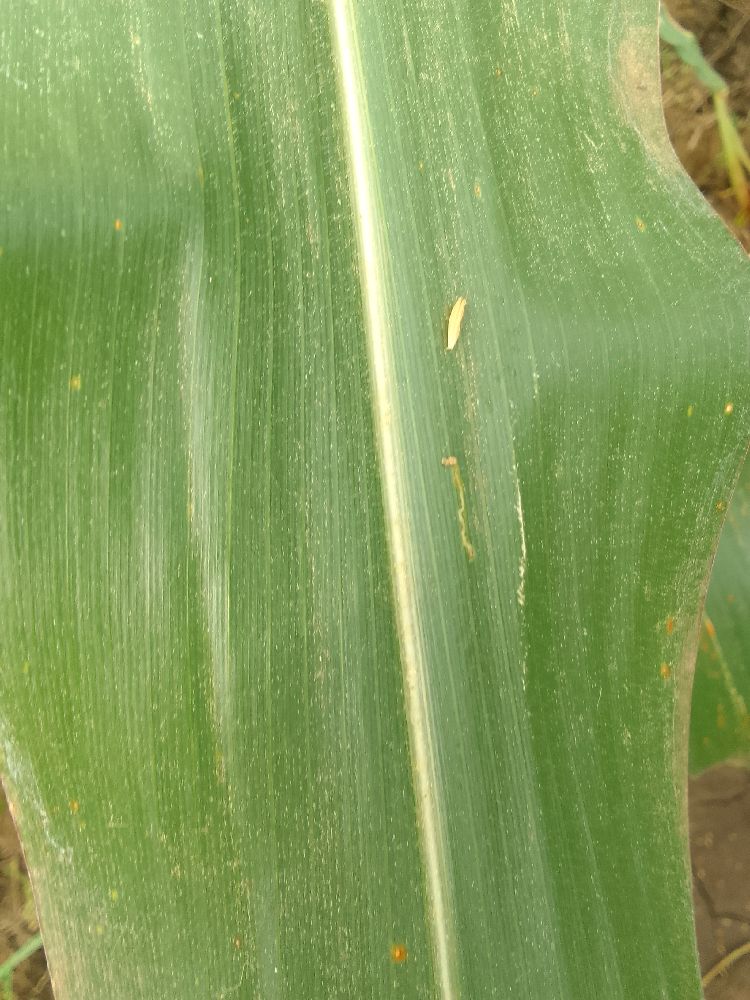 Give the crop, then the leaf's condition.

maize, healthy
